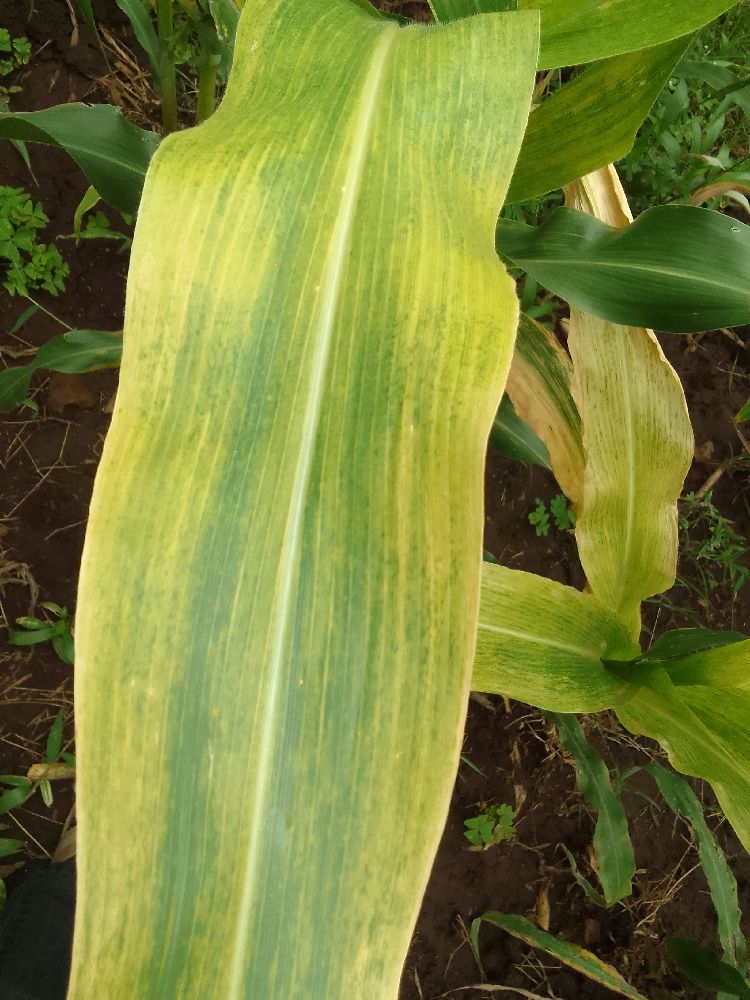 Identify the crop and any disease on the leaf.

maize, maize lethal necrosis
